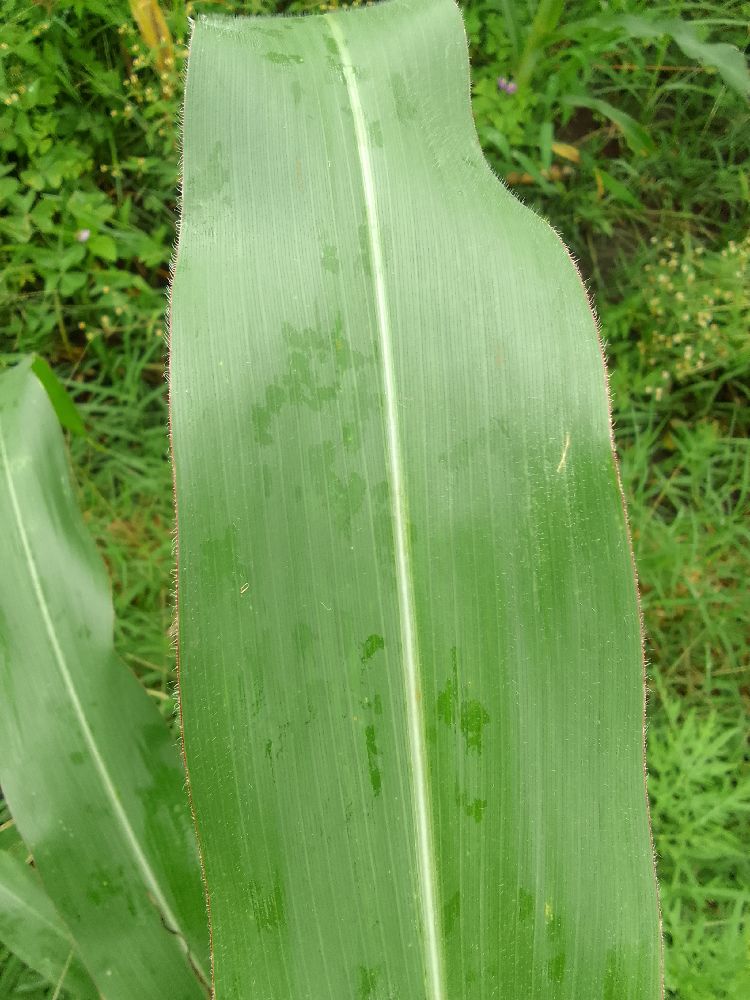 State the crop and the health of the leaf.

maize, healthy
